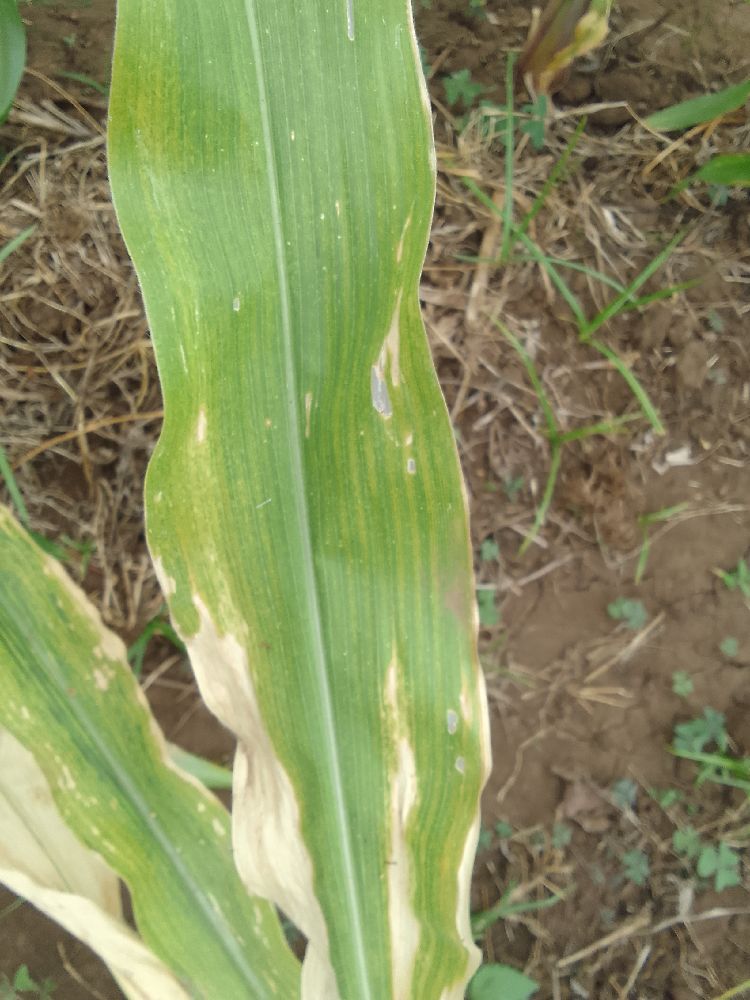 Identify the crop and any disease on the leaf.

maize, maize lethal necrosis
